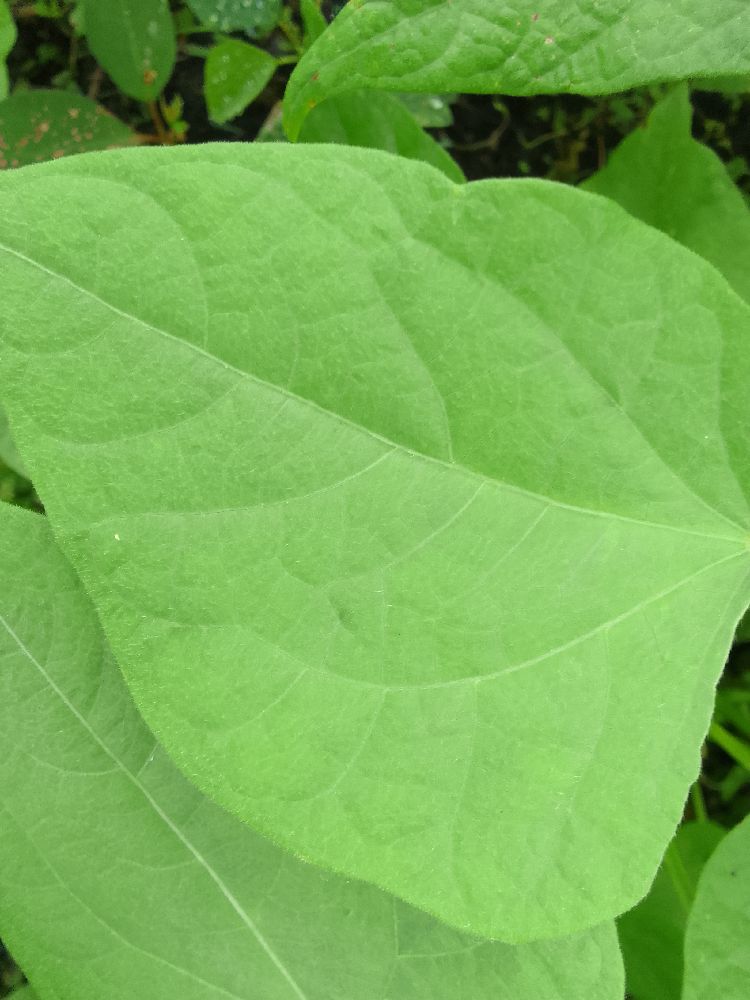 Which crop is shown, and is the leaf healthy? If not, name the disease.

common bean, healthy
